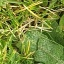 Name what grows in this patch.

structured weed
